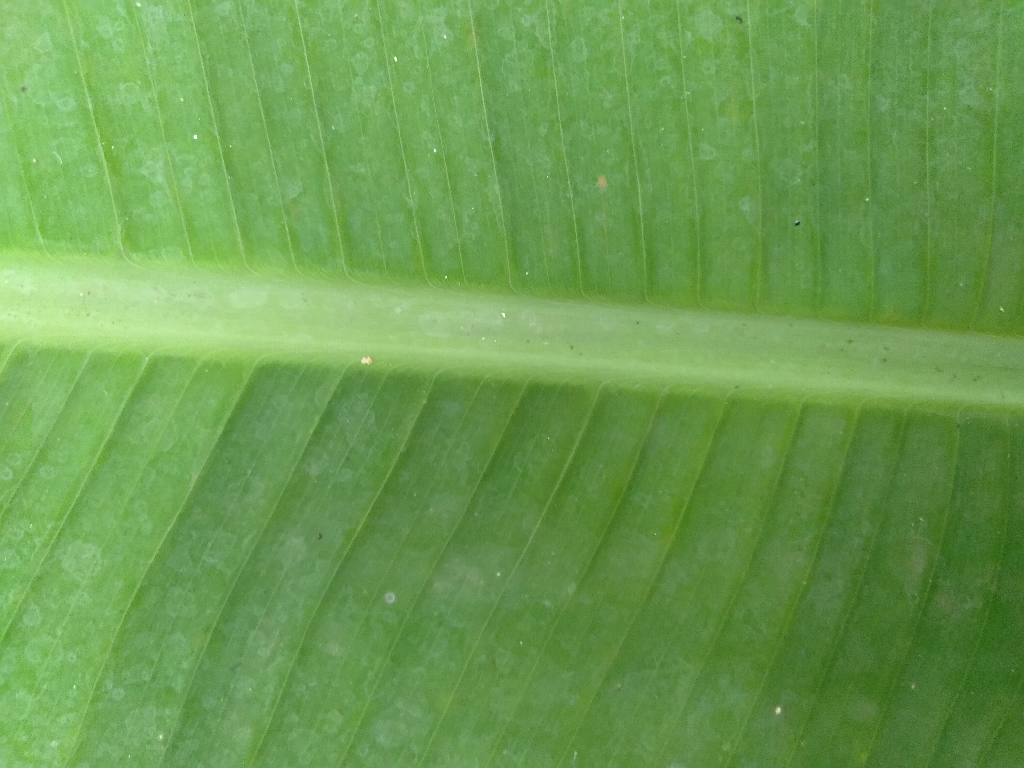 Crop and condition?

banana, healthy
